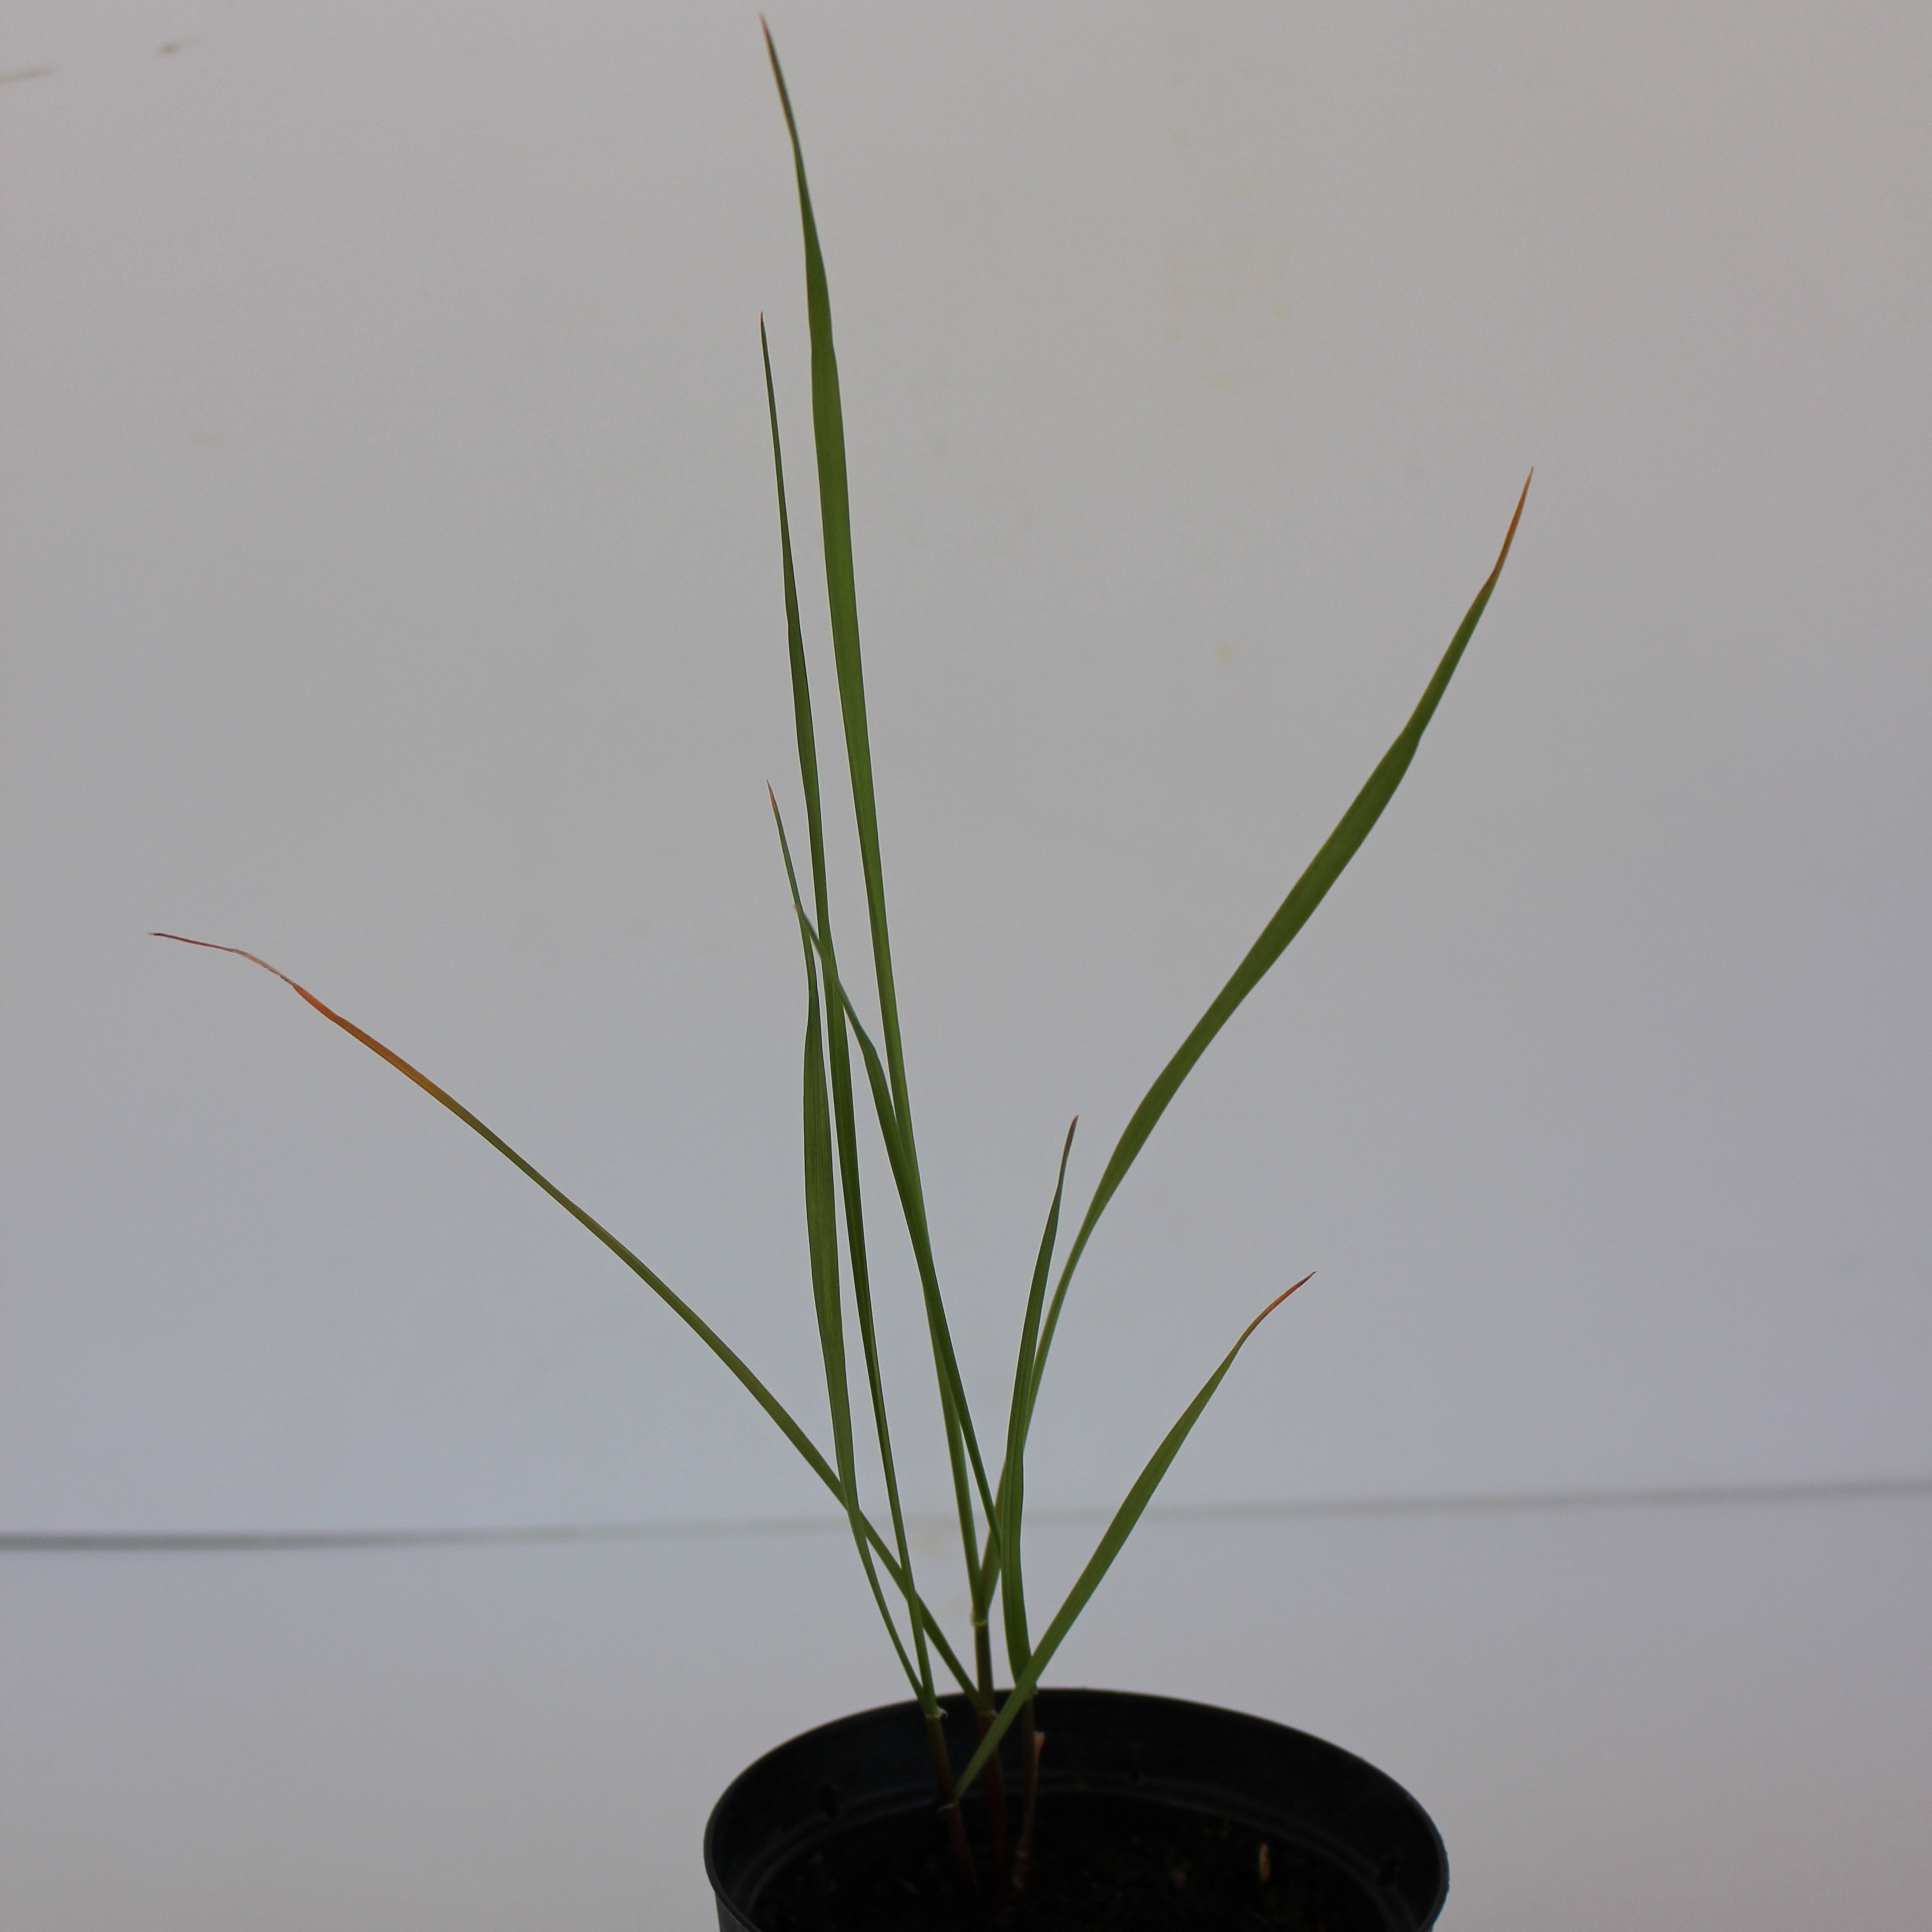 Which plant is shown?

Lolium multiflorum
